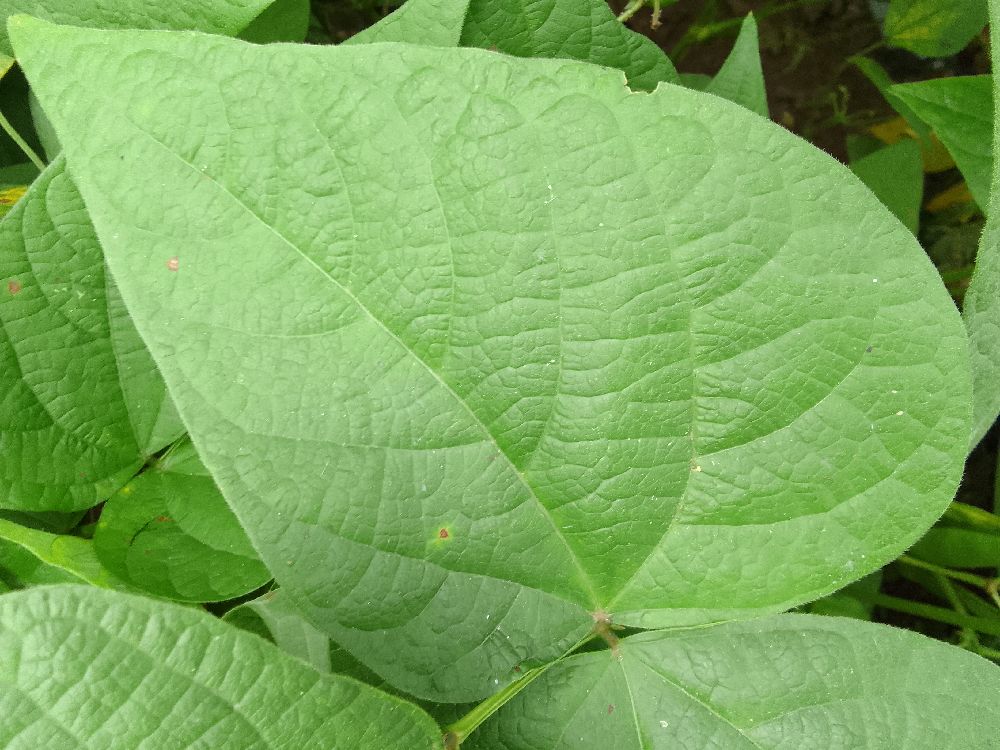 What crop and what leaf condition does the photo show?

common bean, healthy
